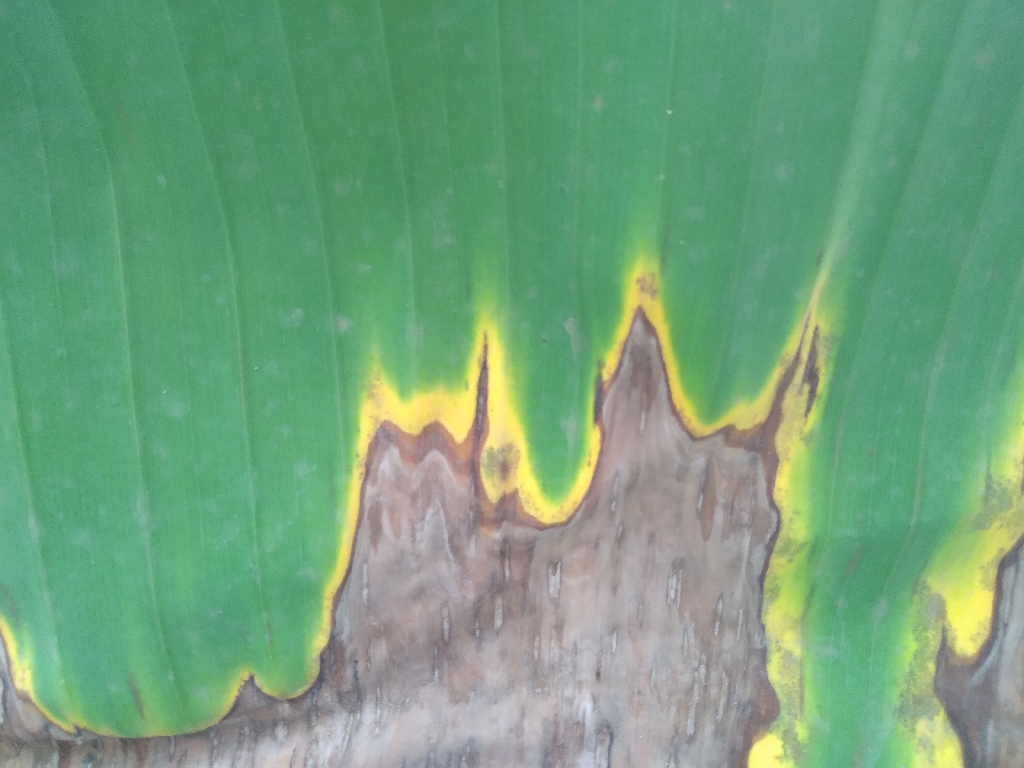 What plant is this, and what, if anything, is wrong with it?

banana, black sigatoka
